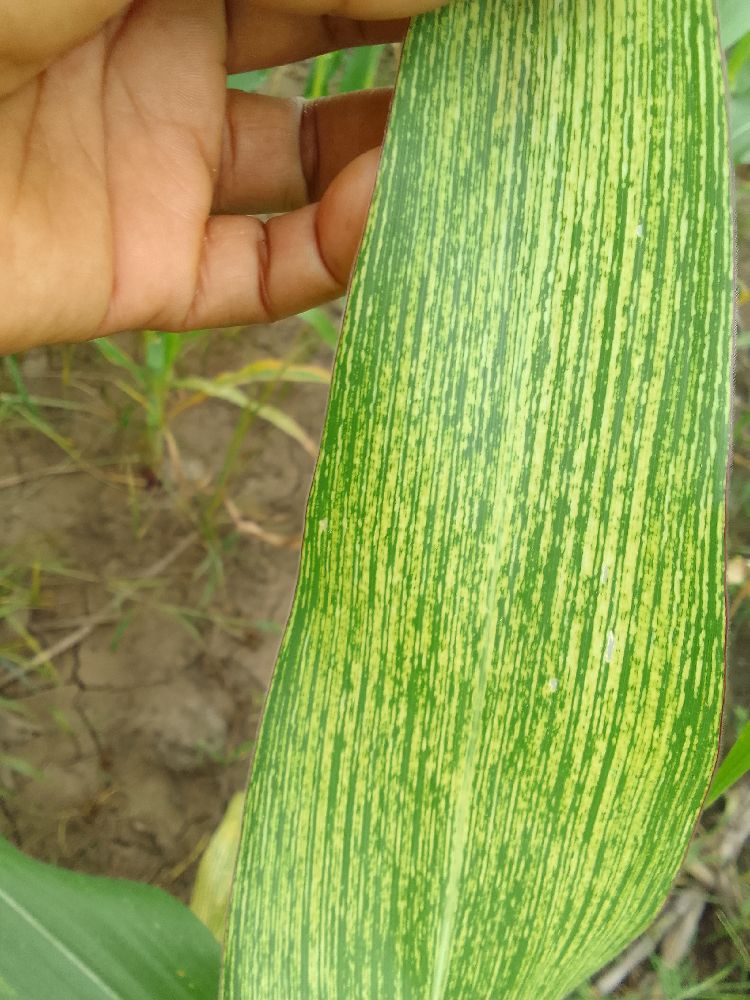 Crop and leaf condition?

maize, maize streak virus
